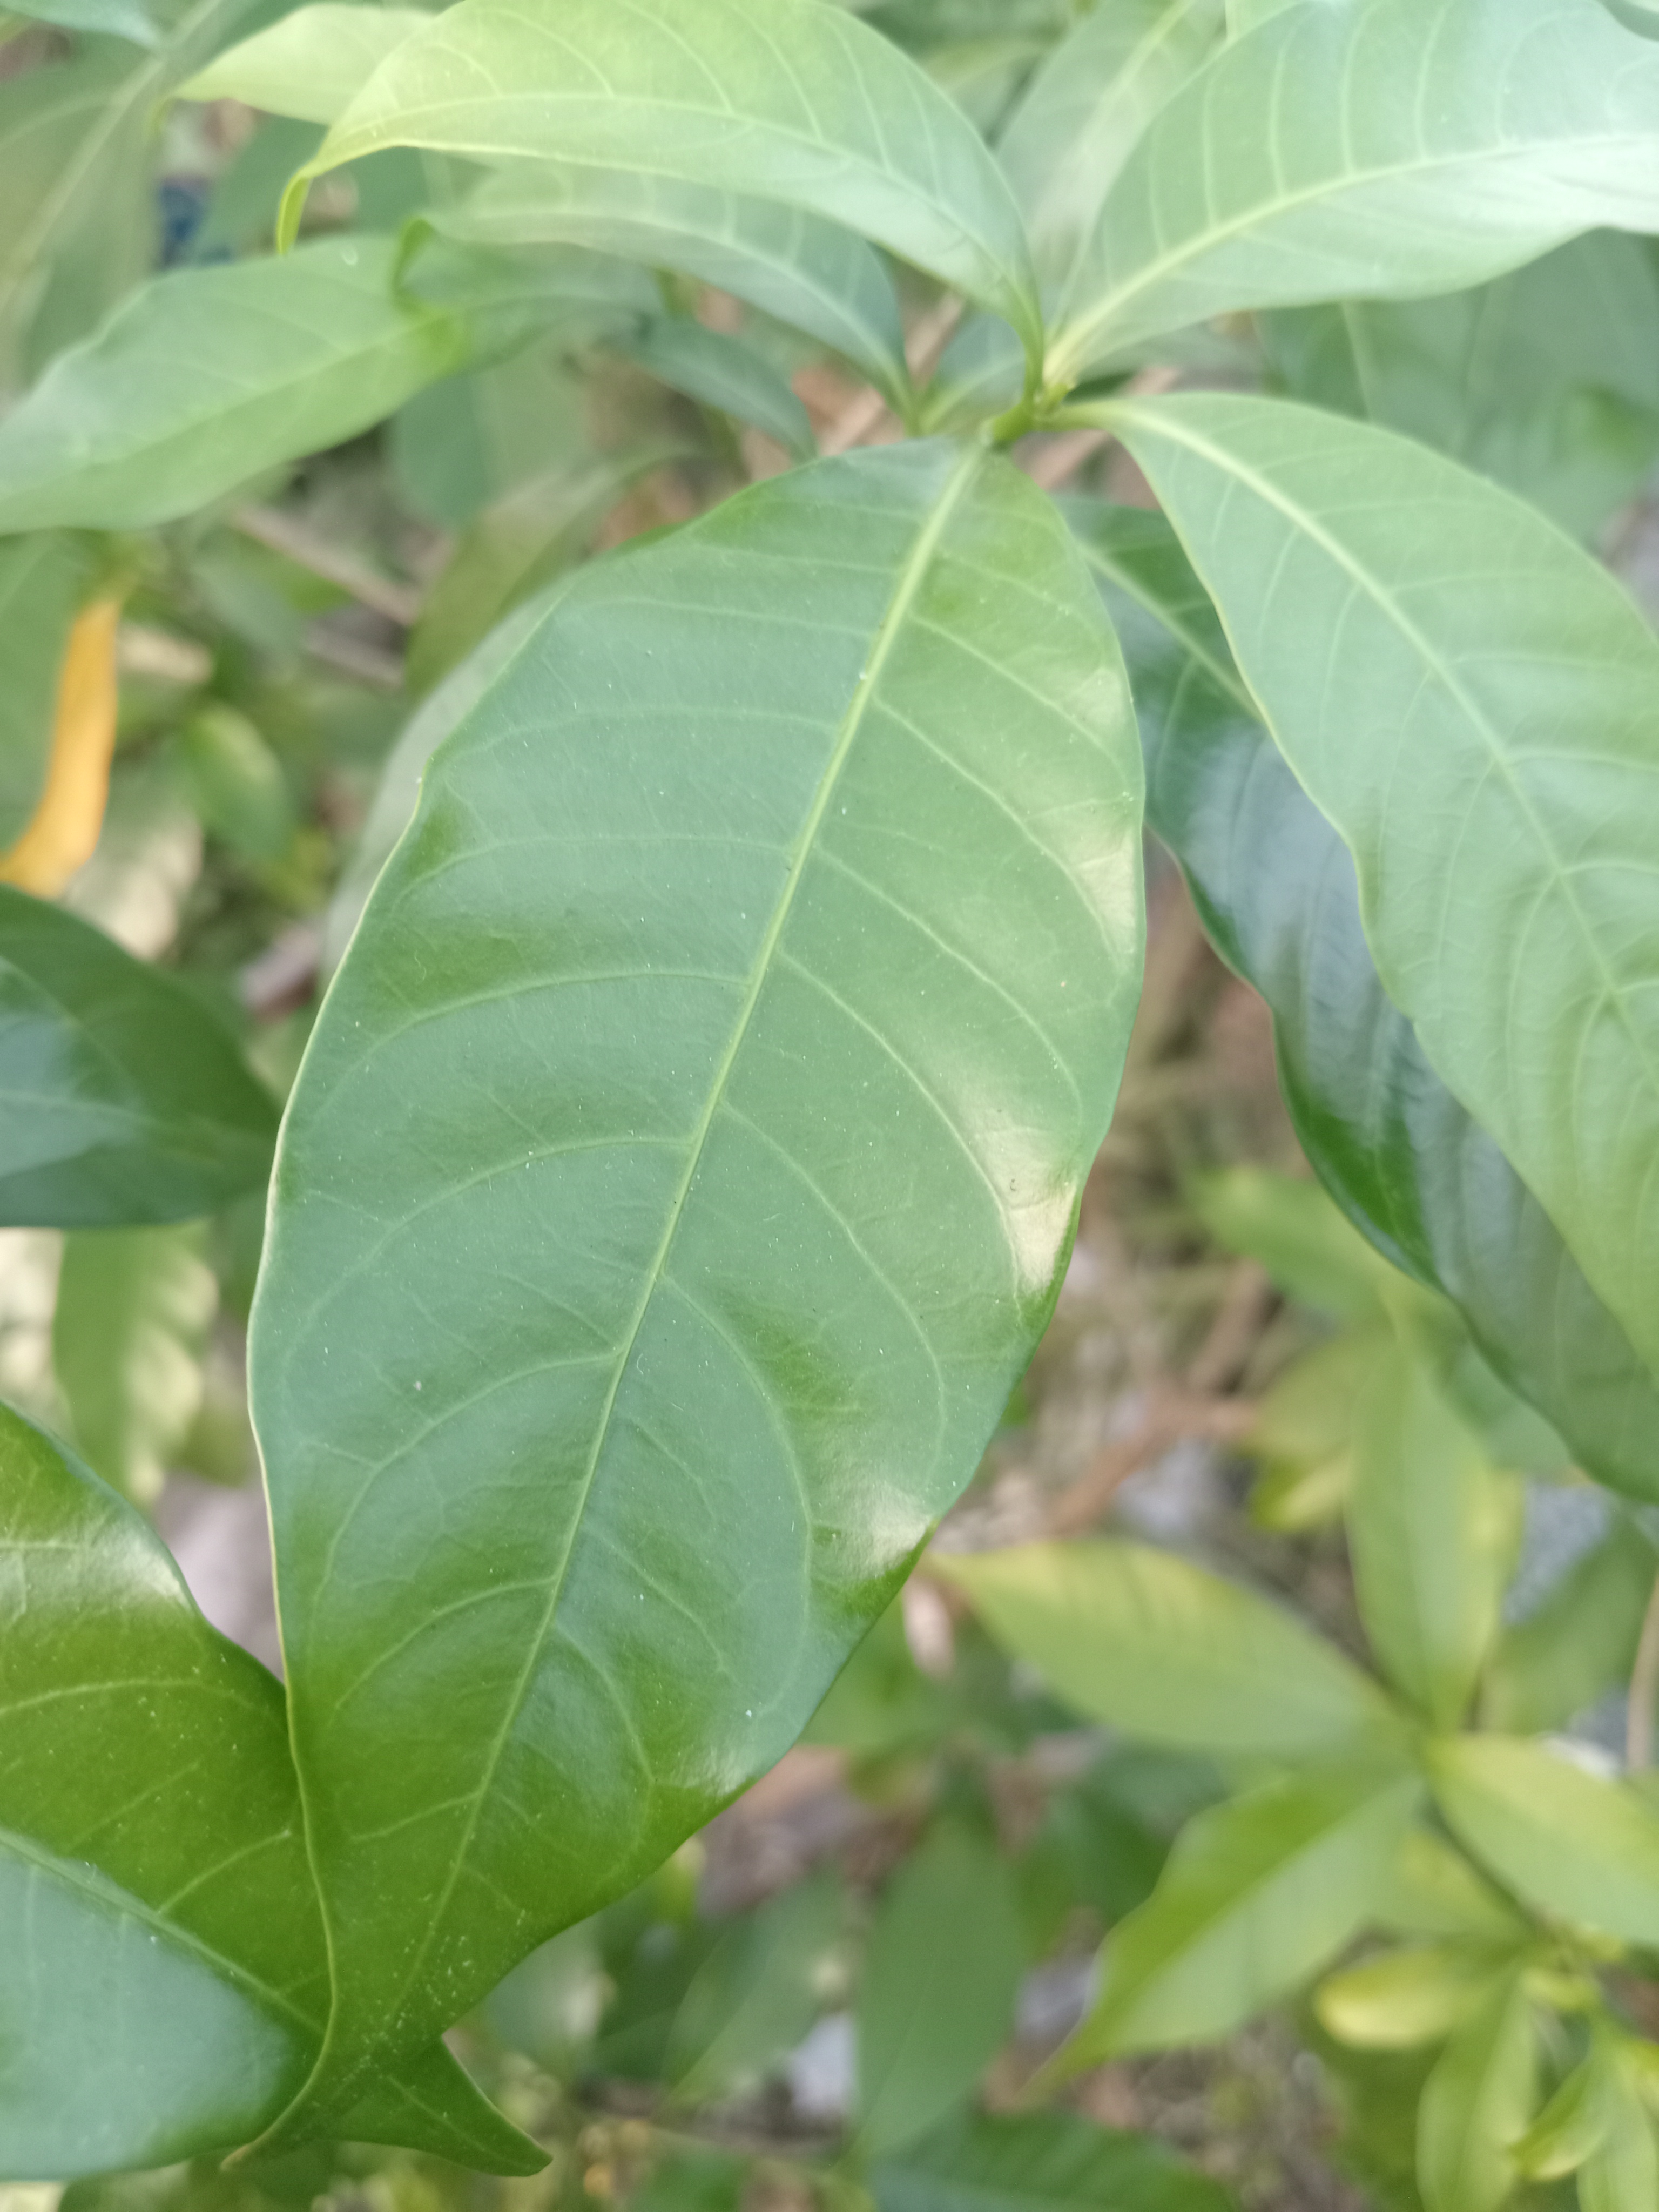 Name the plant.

togor
